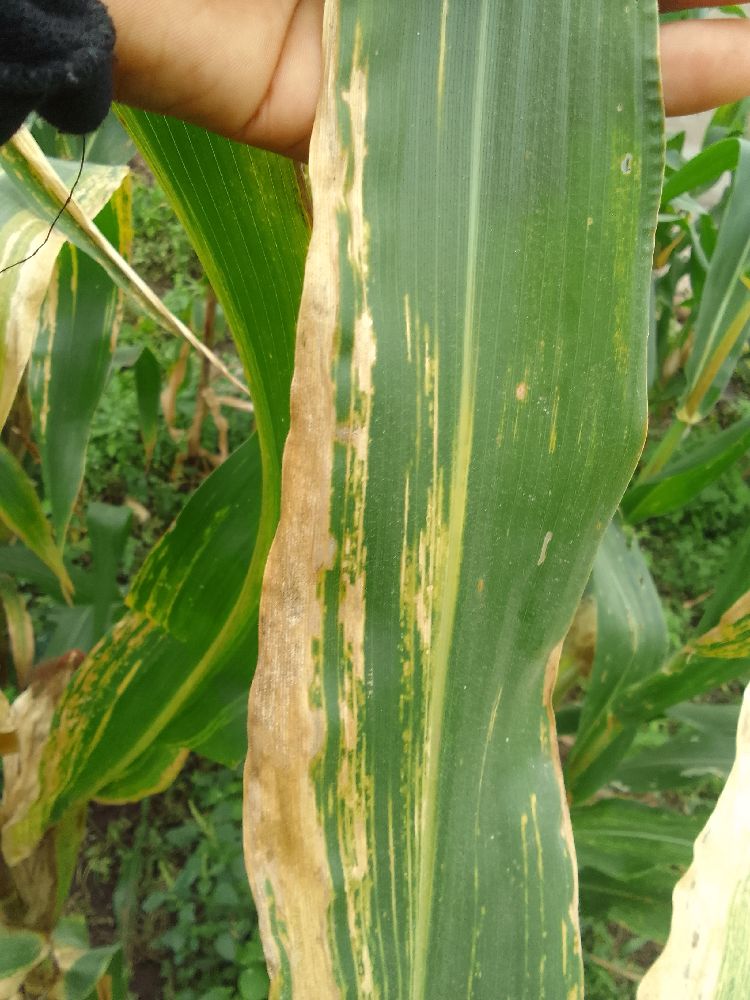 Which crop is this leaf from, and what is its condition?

maize, maize lethal necrosis
